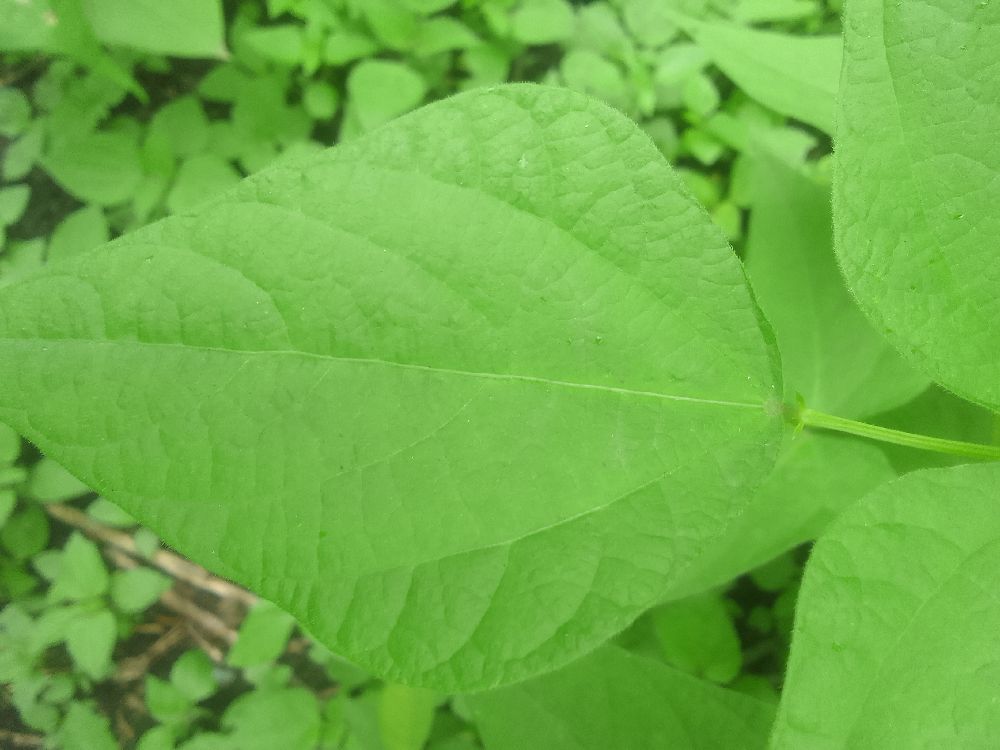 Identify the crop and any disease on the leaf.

common bean, healthy
